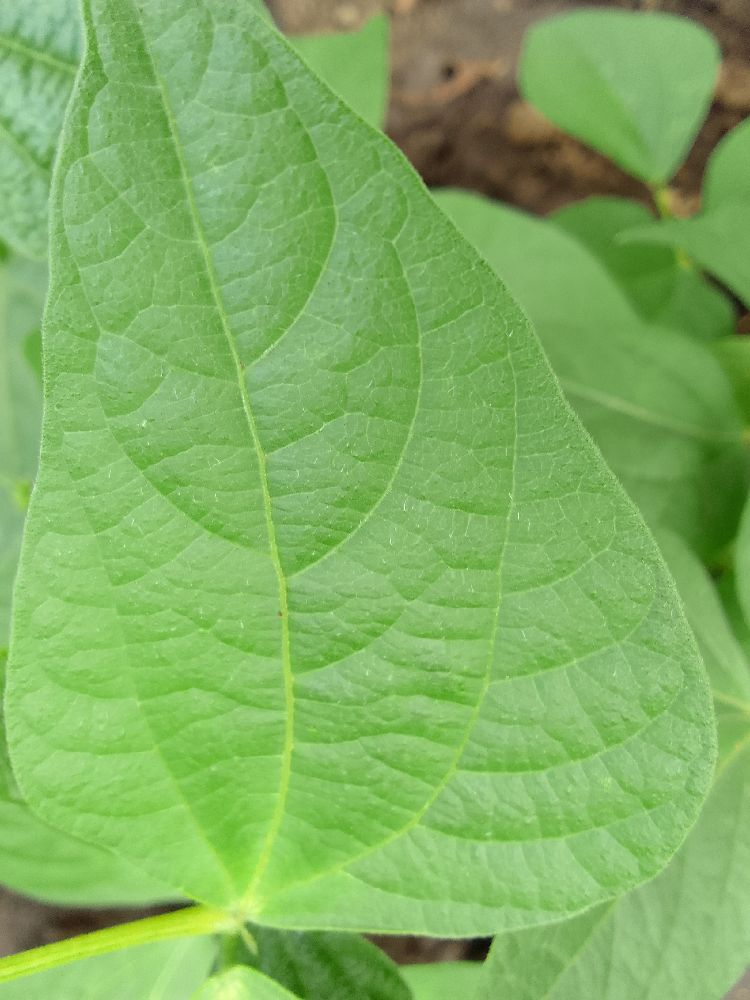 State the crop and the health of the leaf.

common bean, healthy
